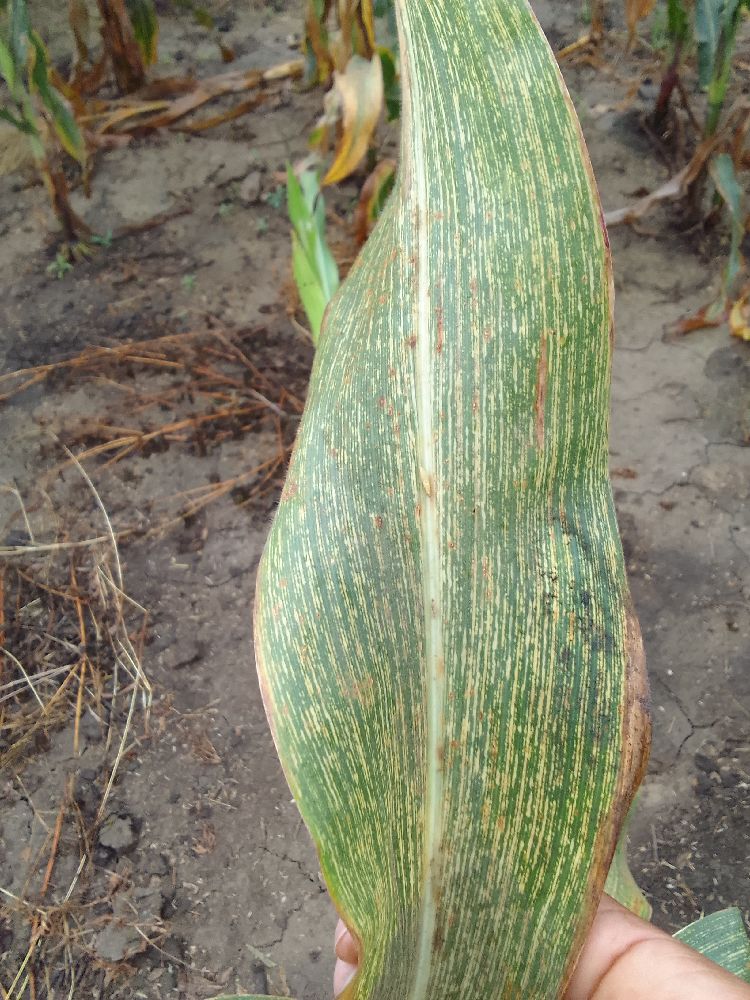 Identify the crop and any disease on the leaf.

maize, maize streak virus
